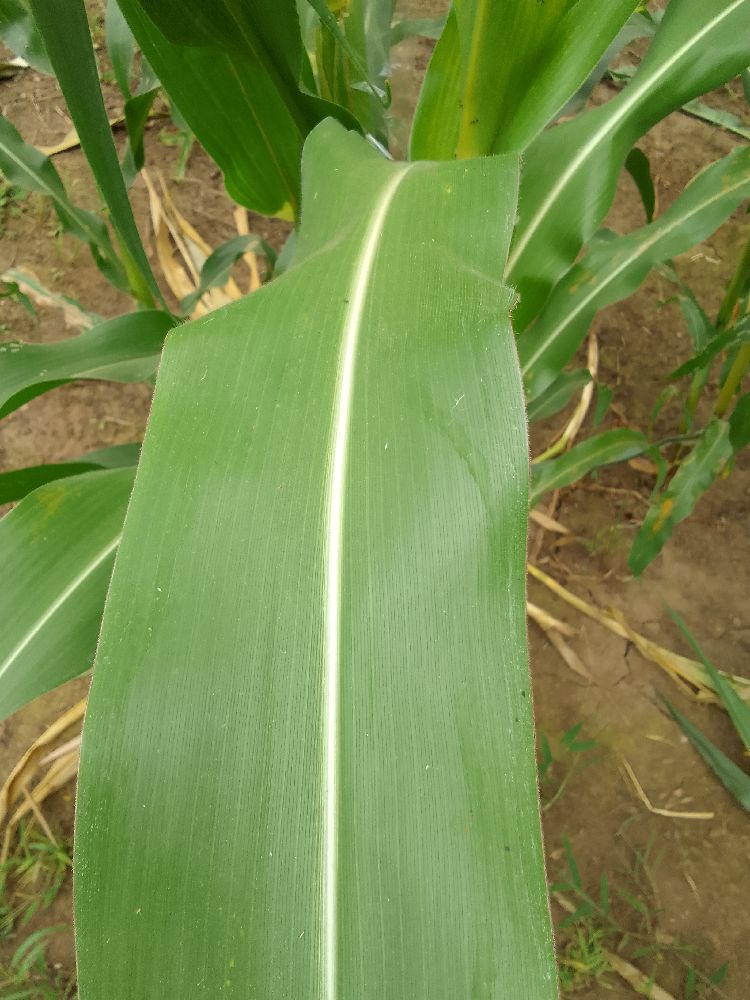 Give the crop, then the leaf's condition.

maize, healthy
